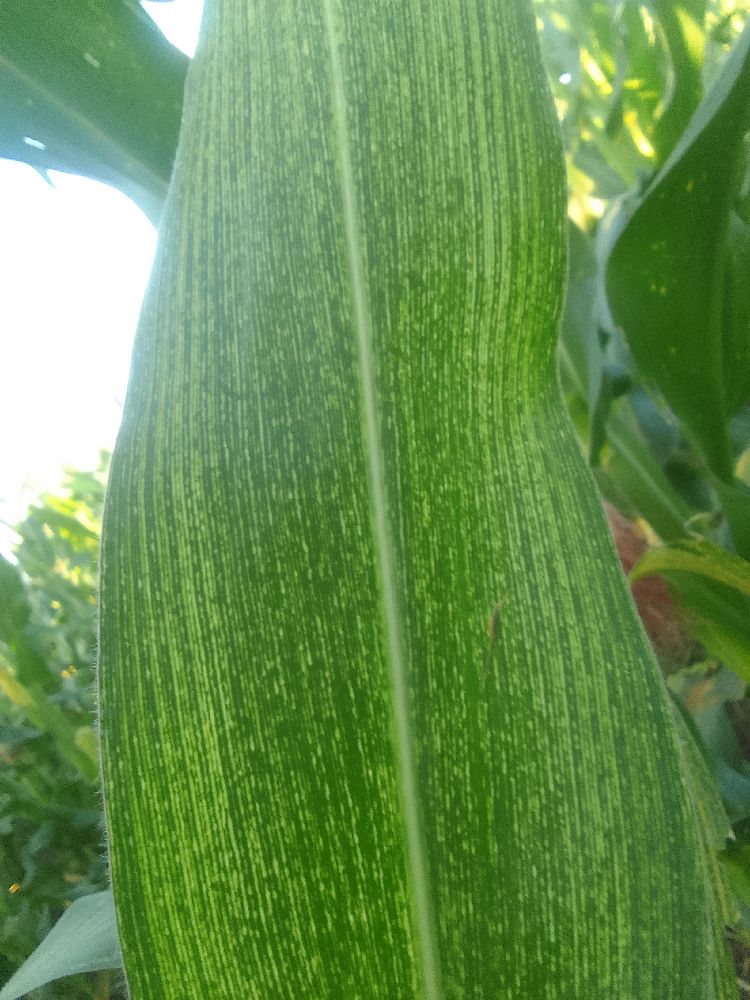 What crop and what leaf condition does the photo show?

maize, maize streak virus
